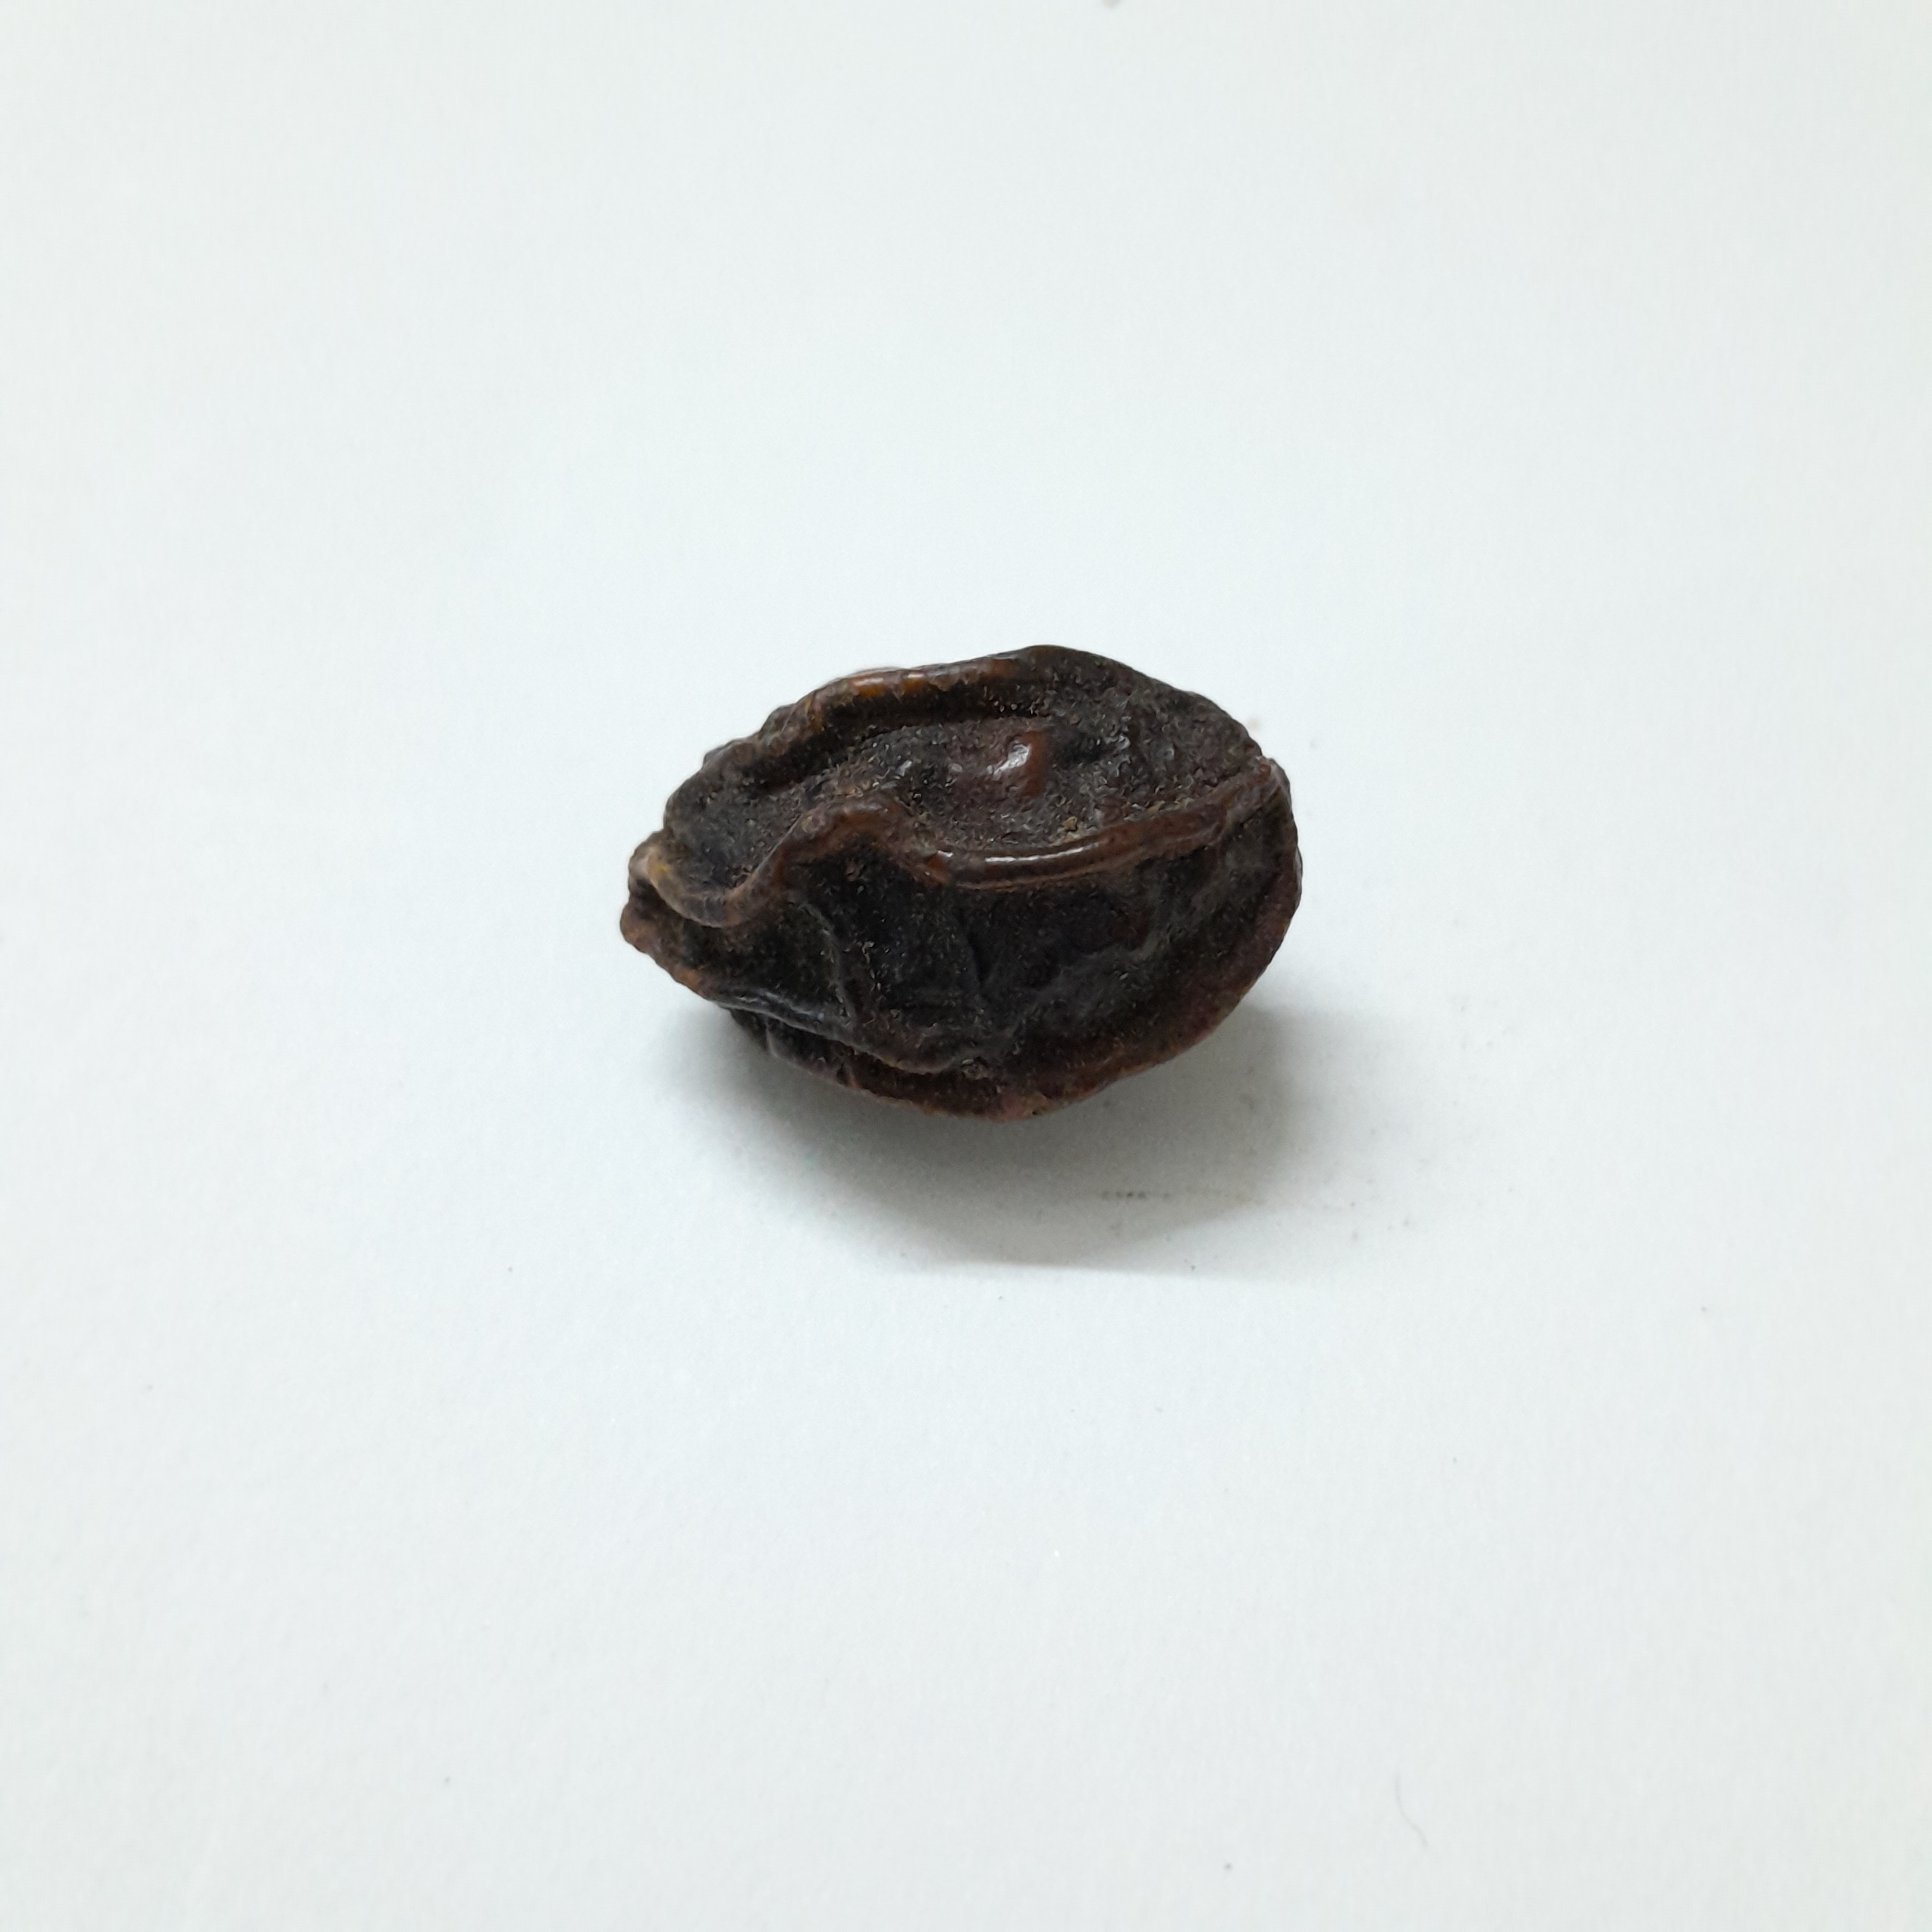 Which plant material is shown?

kadukharik
